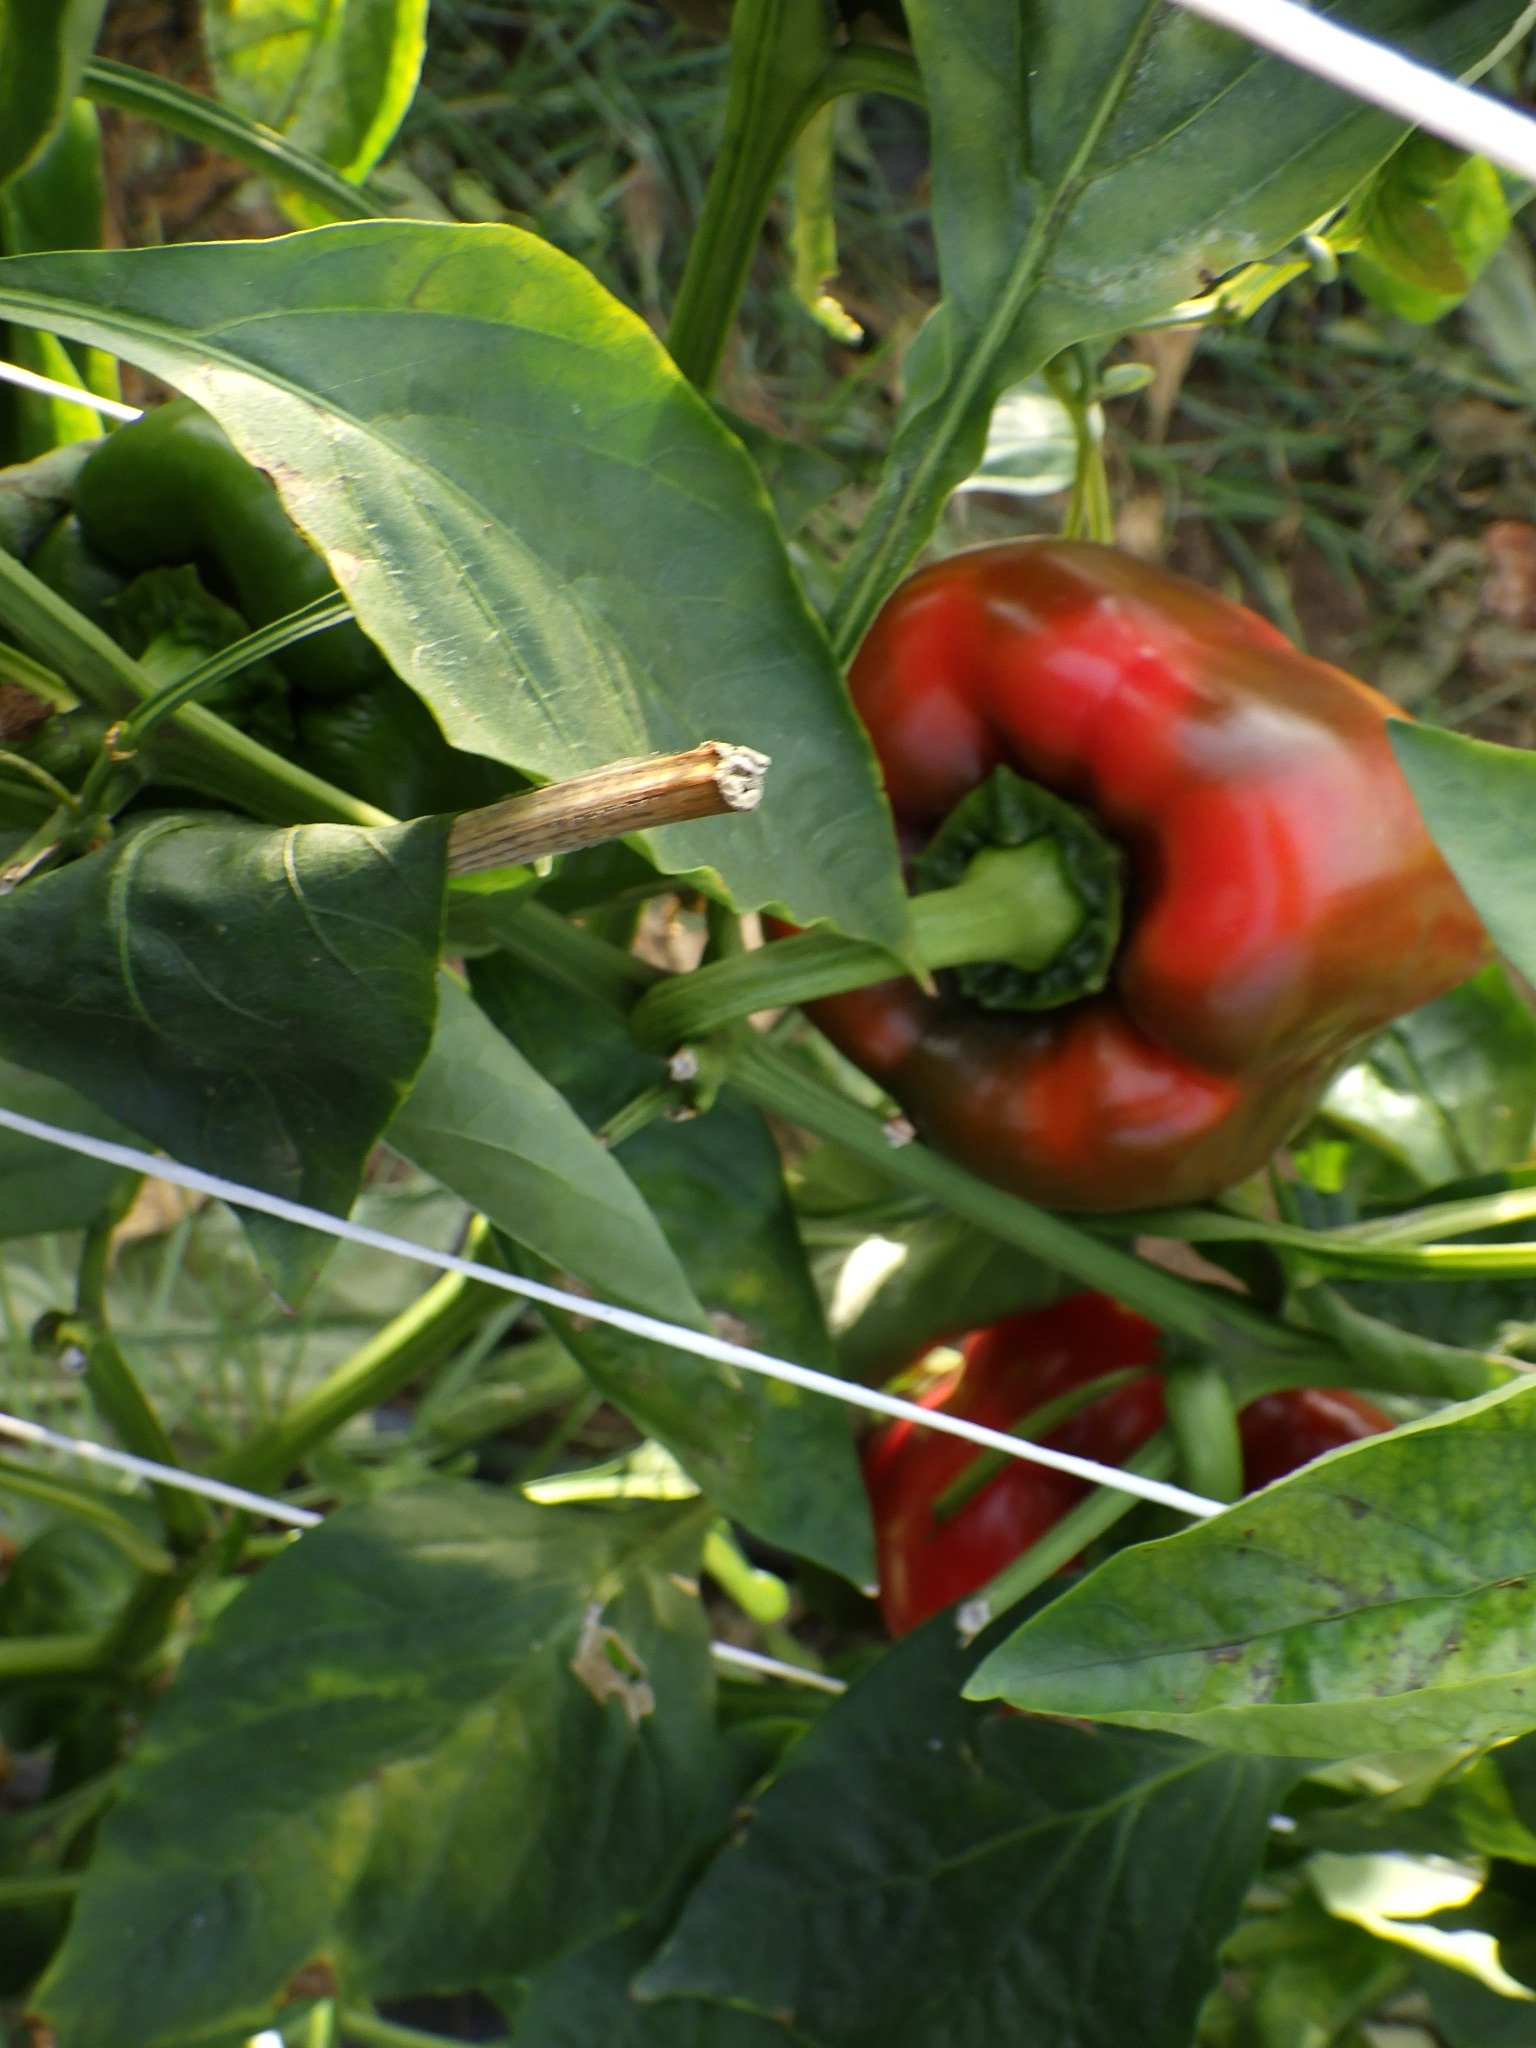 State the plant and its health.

bell pepper, healthy
